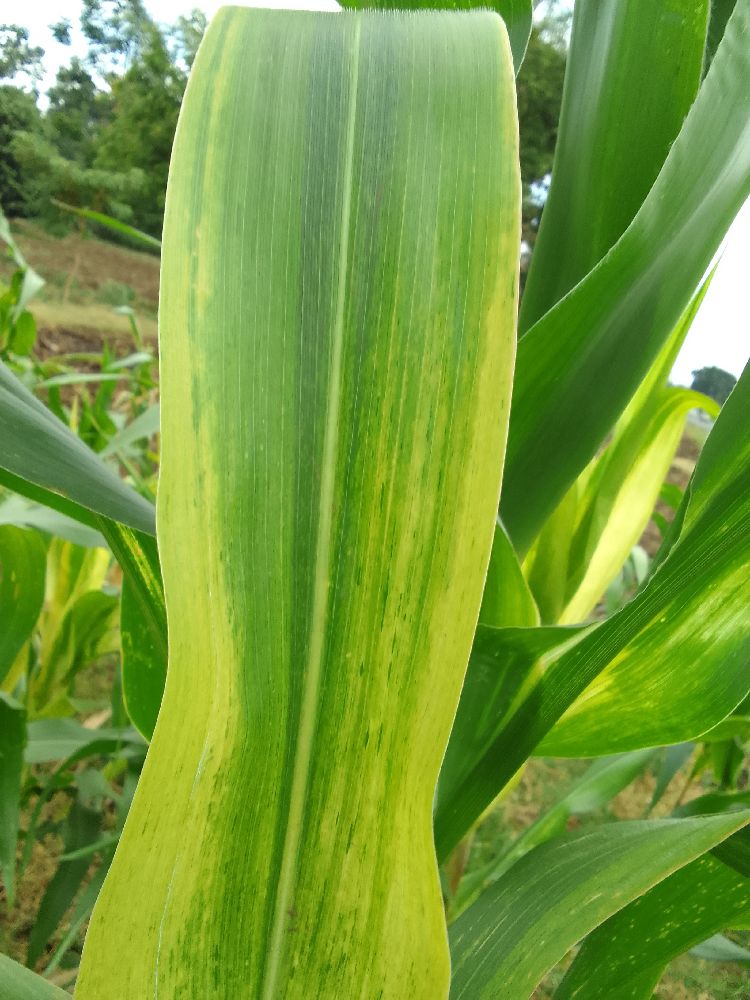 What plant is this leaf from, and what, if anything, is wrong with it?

maize, maize lethal necrosis
